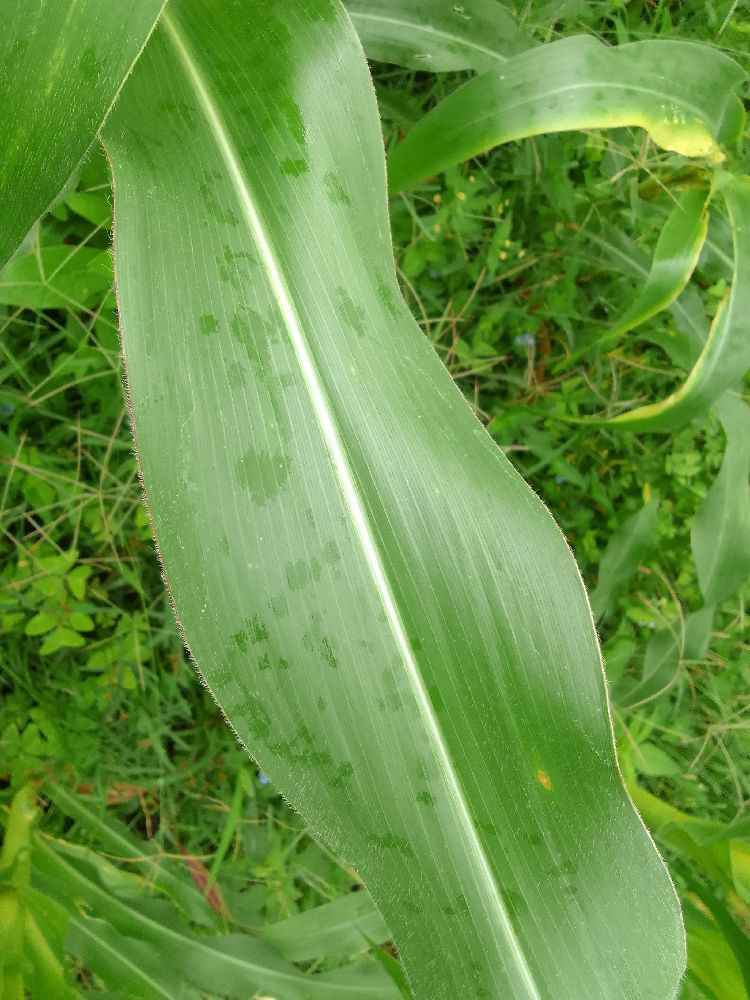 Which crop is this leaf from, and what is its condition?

maize, healthy
